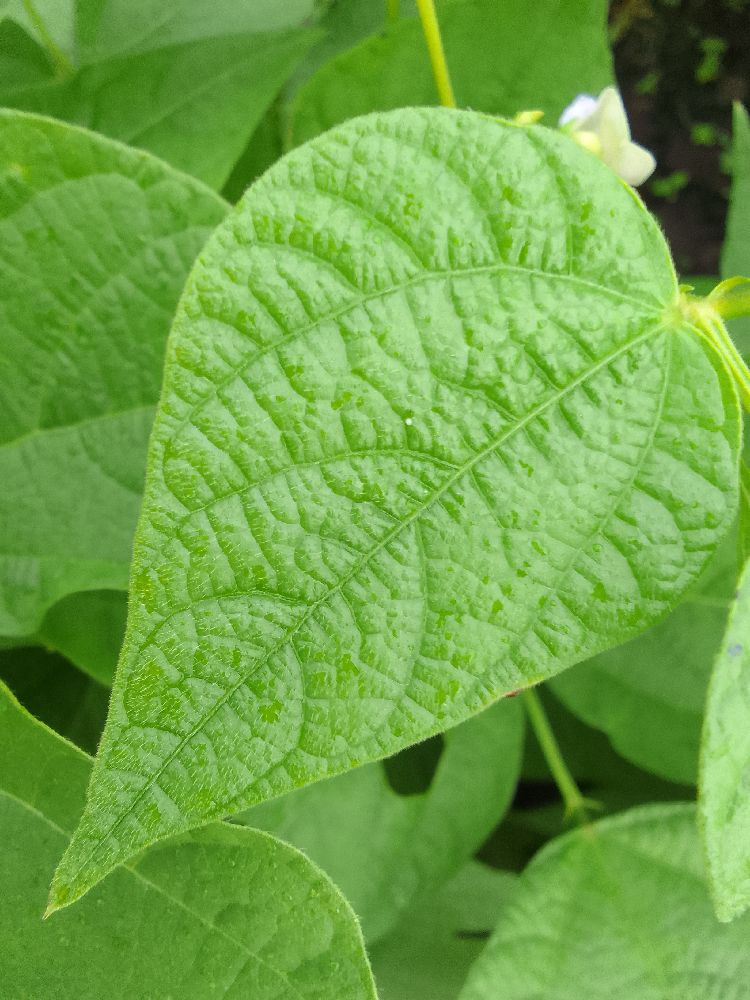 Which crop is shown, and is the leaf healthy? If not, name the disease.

common bean, healthy
